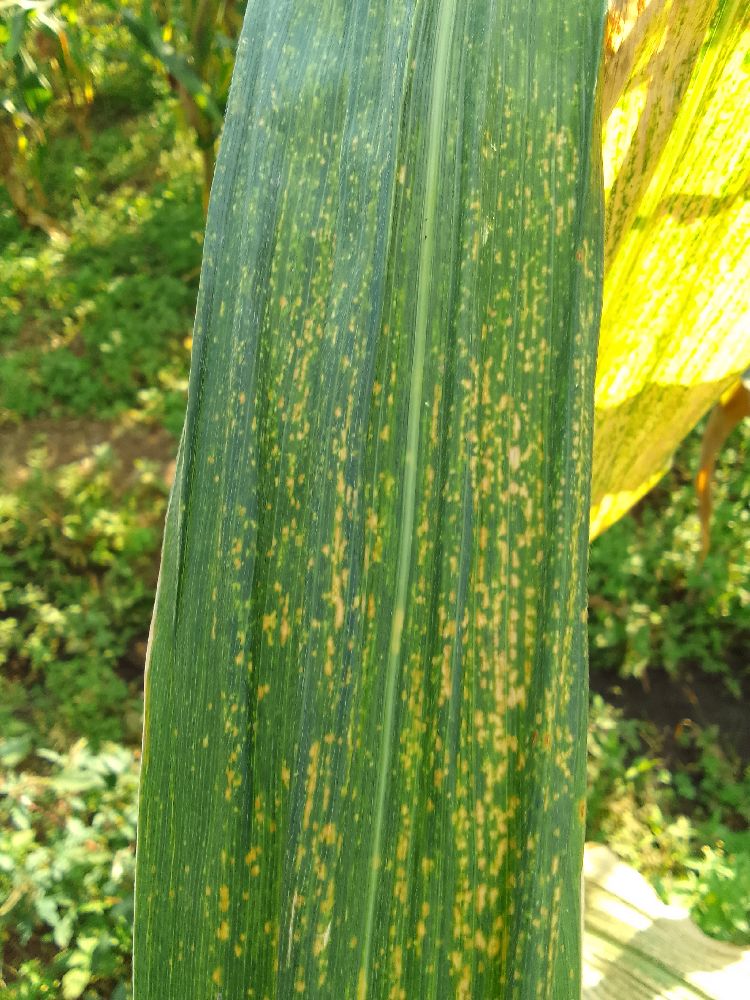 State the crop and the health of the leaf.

maize, maize lethal necrosis
